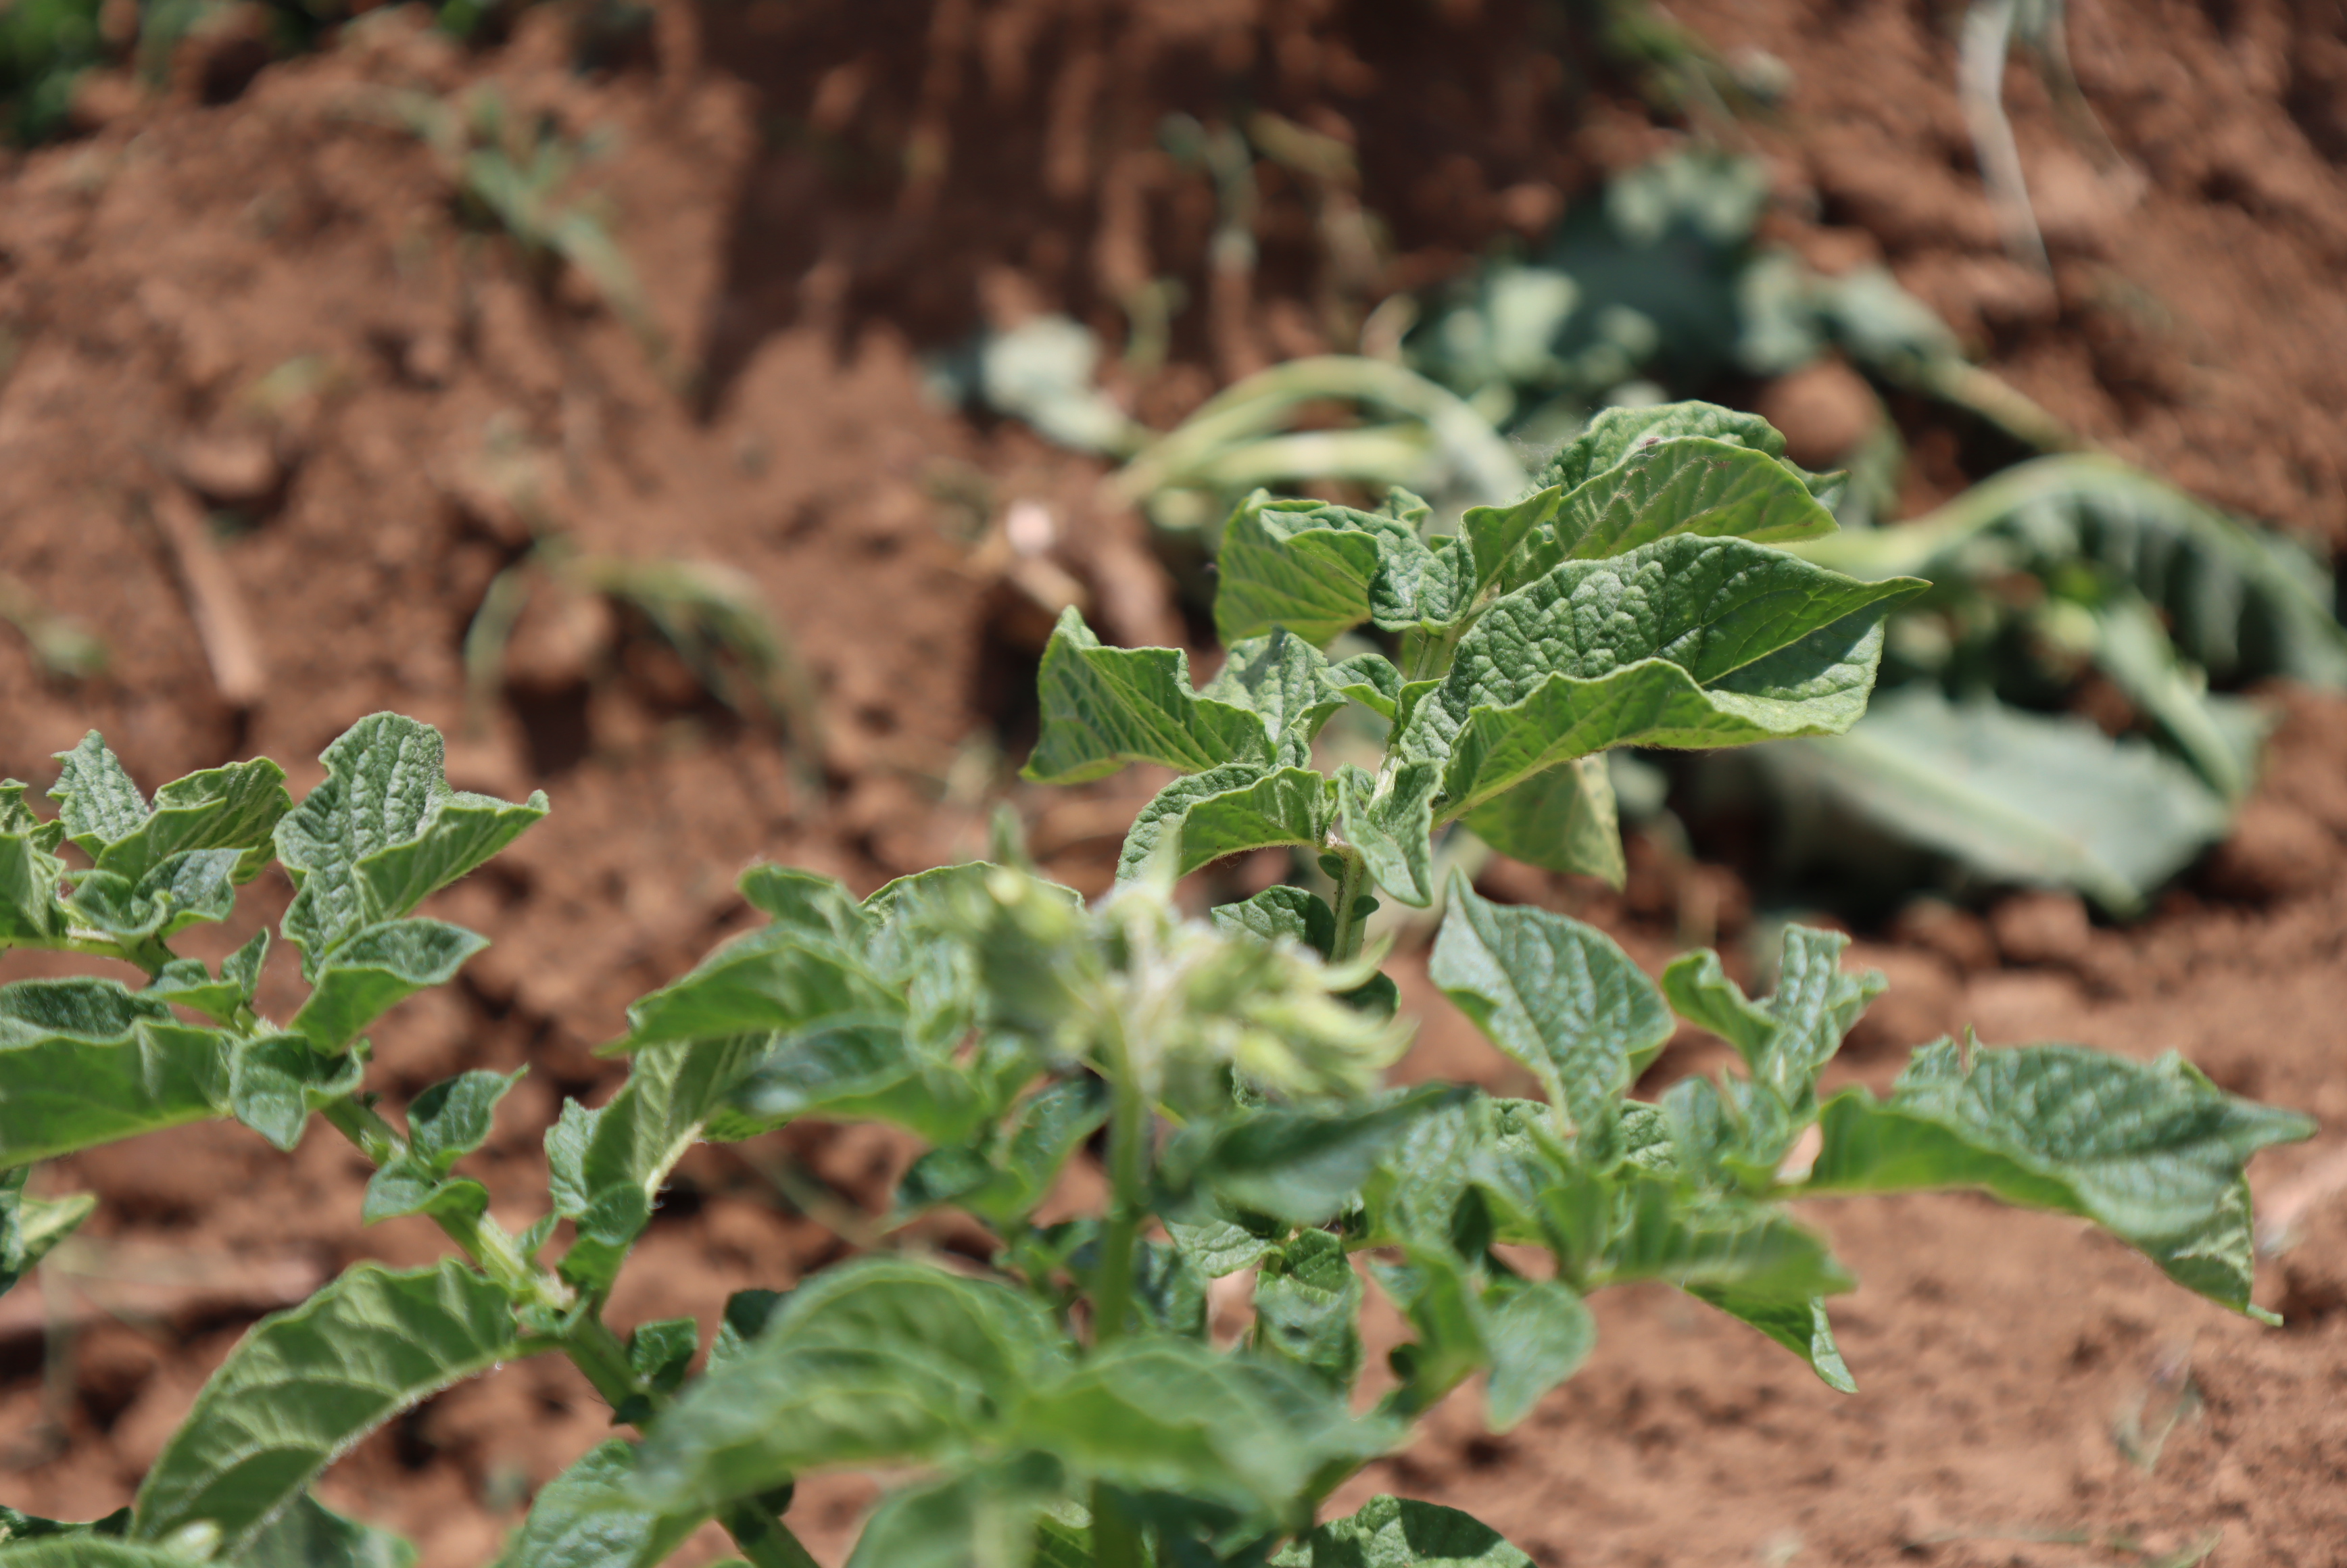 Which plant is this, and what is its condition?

potato, water stress
